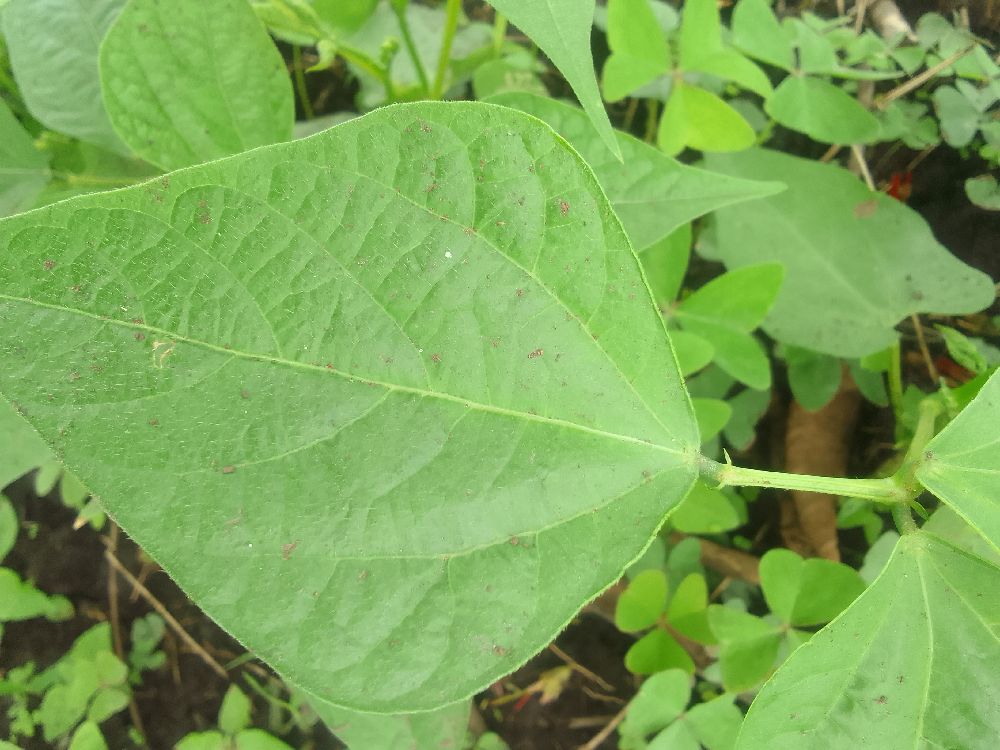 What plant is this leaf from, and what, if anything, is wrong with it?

common bean, healthy
